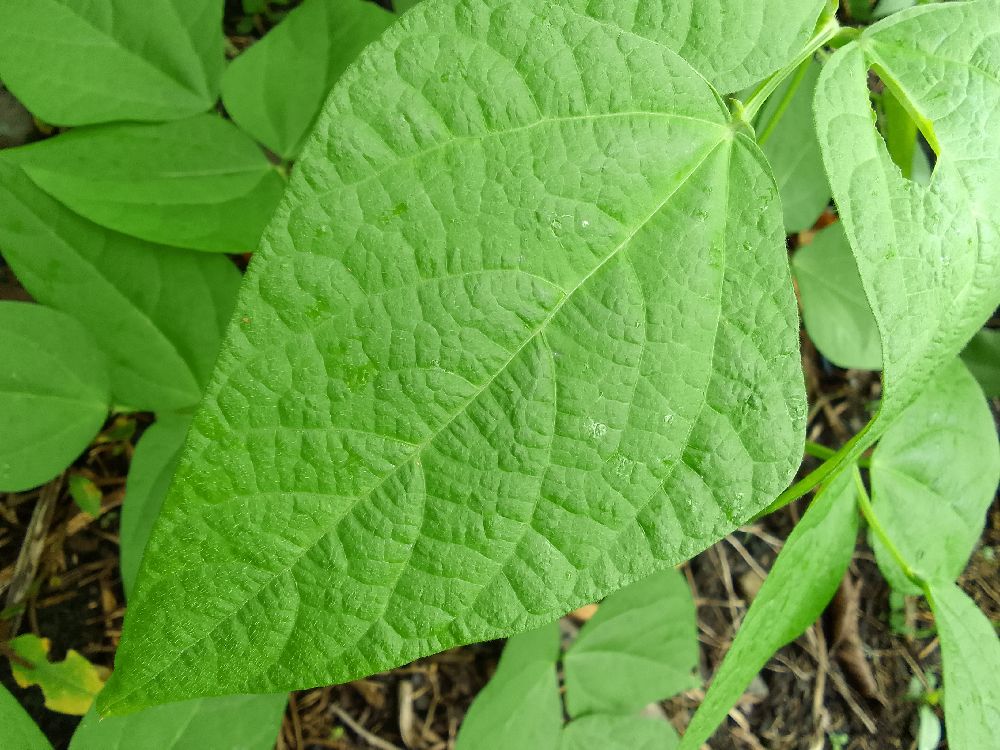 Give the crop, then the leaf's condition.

common bean, healthy
